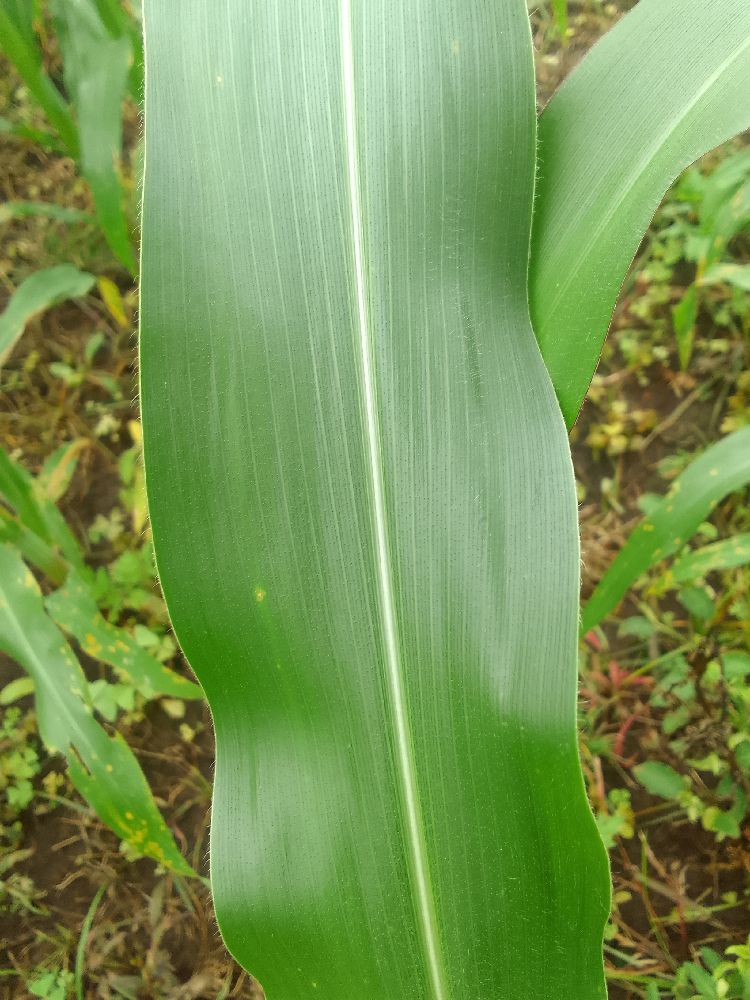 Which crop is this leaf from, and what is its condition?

maize, healthy
